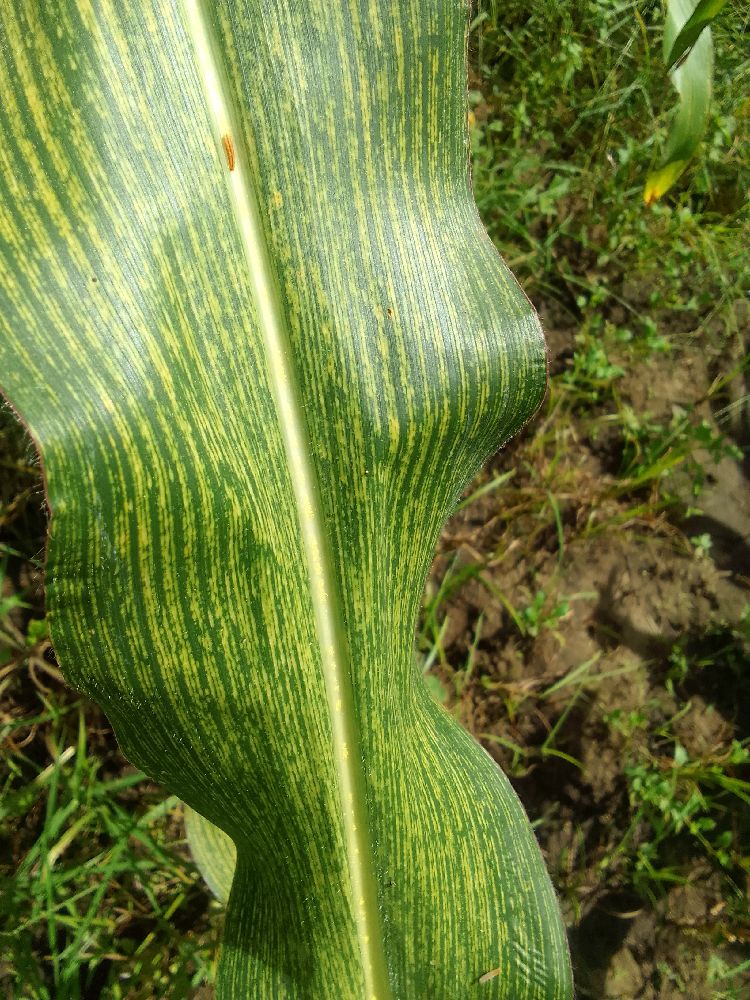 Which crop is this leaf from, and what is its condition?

maize, maize streak virus
